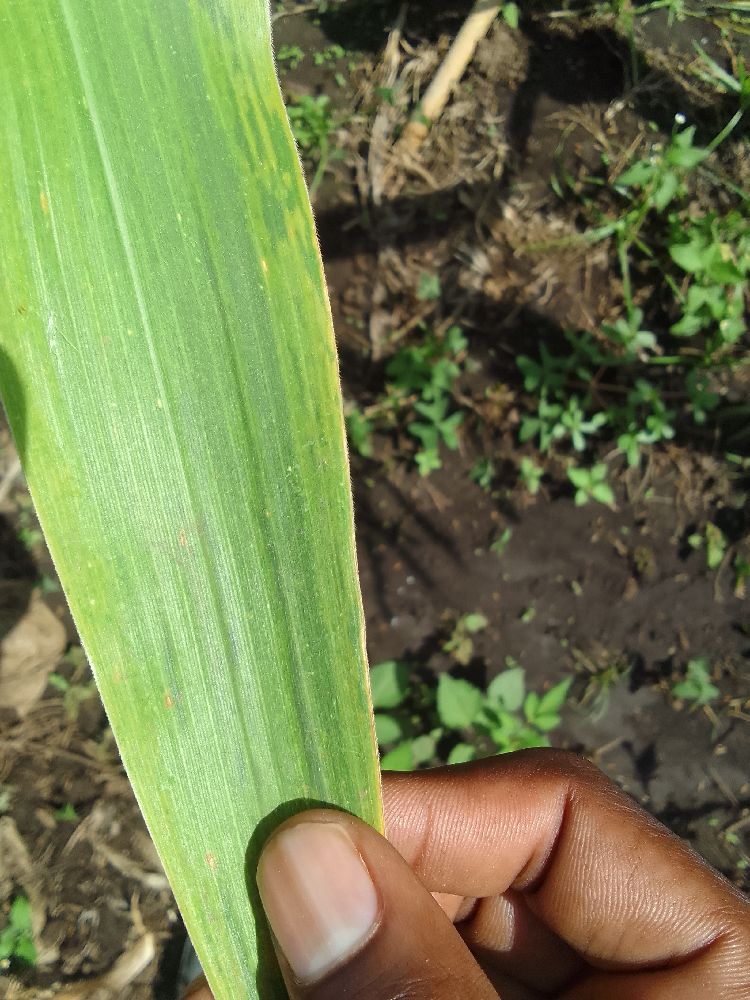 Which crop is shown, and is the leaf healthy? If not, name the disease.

maize, maize lethal necrosis
